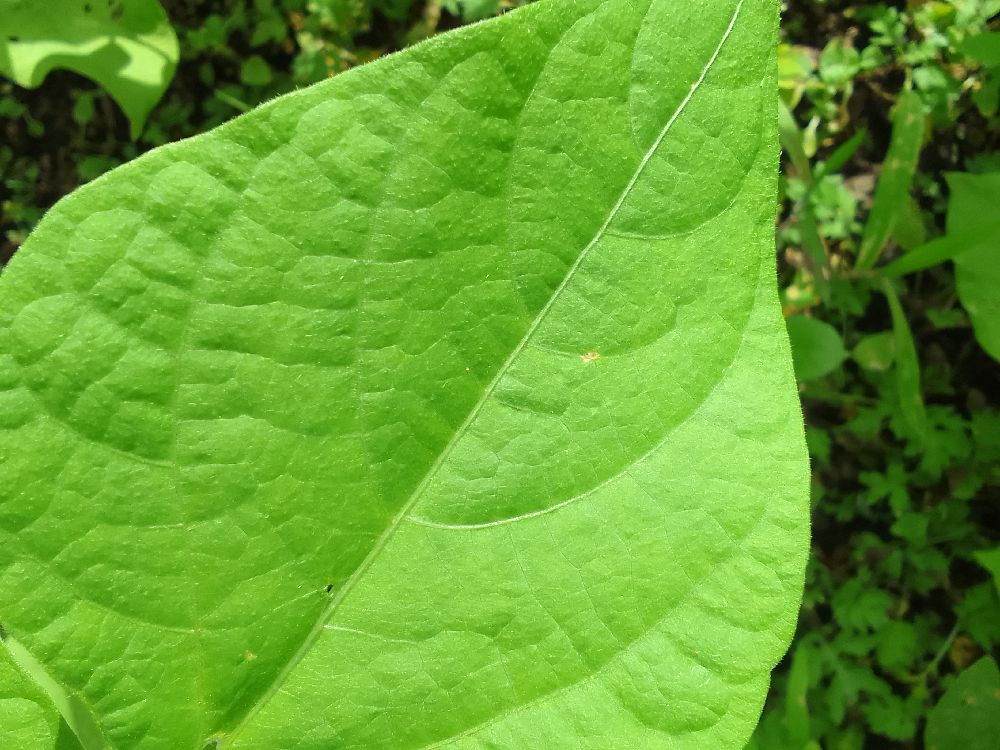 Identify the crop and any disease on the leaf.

common bean, healthy
